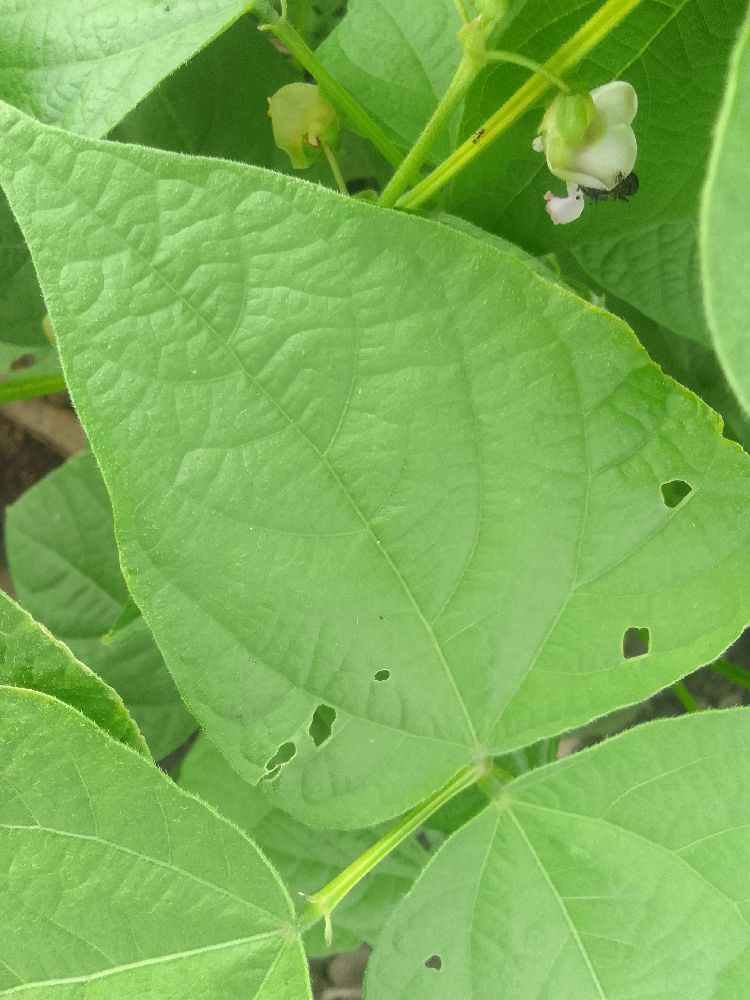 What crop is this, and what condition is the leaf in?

common bean, healthy
